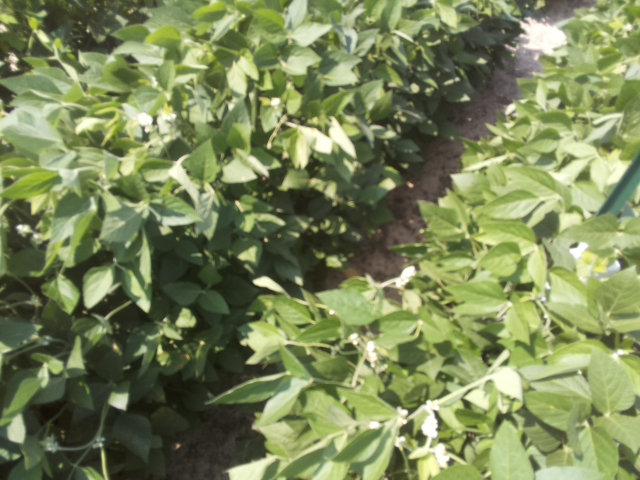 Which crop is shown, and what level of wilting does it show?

soybean, leaves with no wilting
